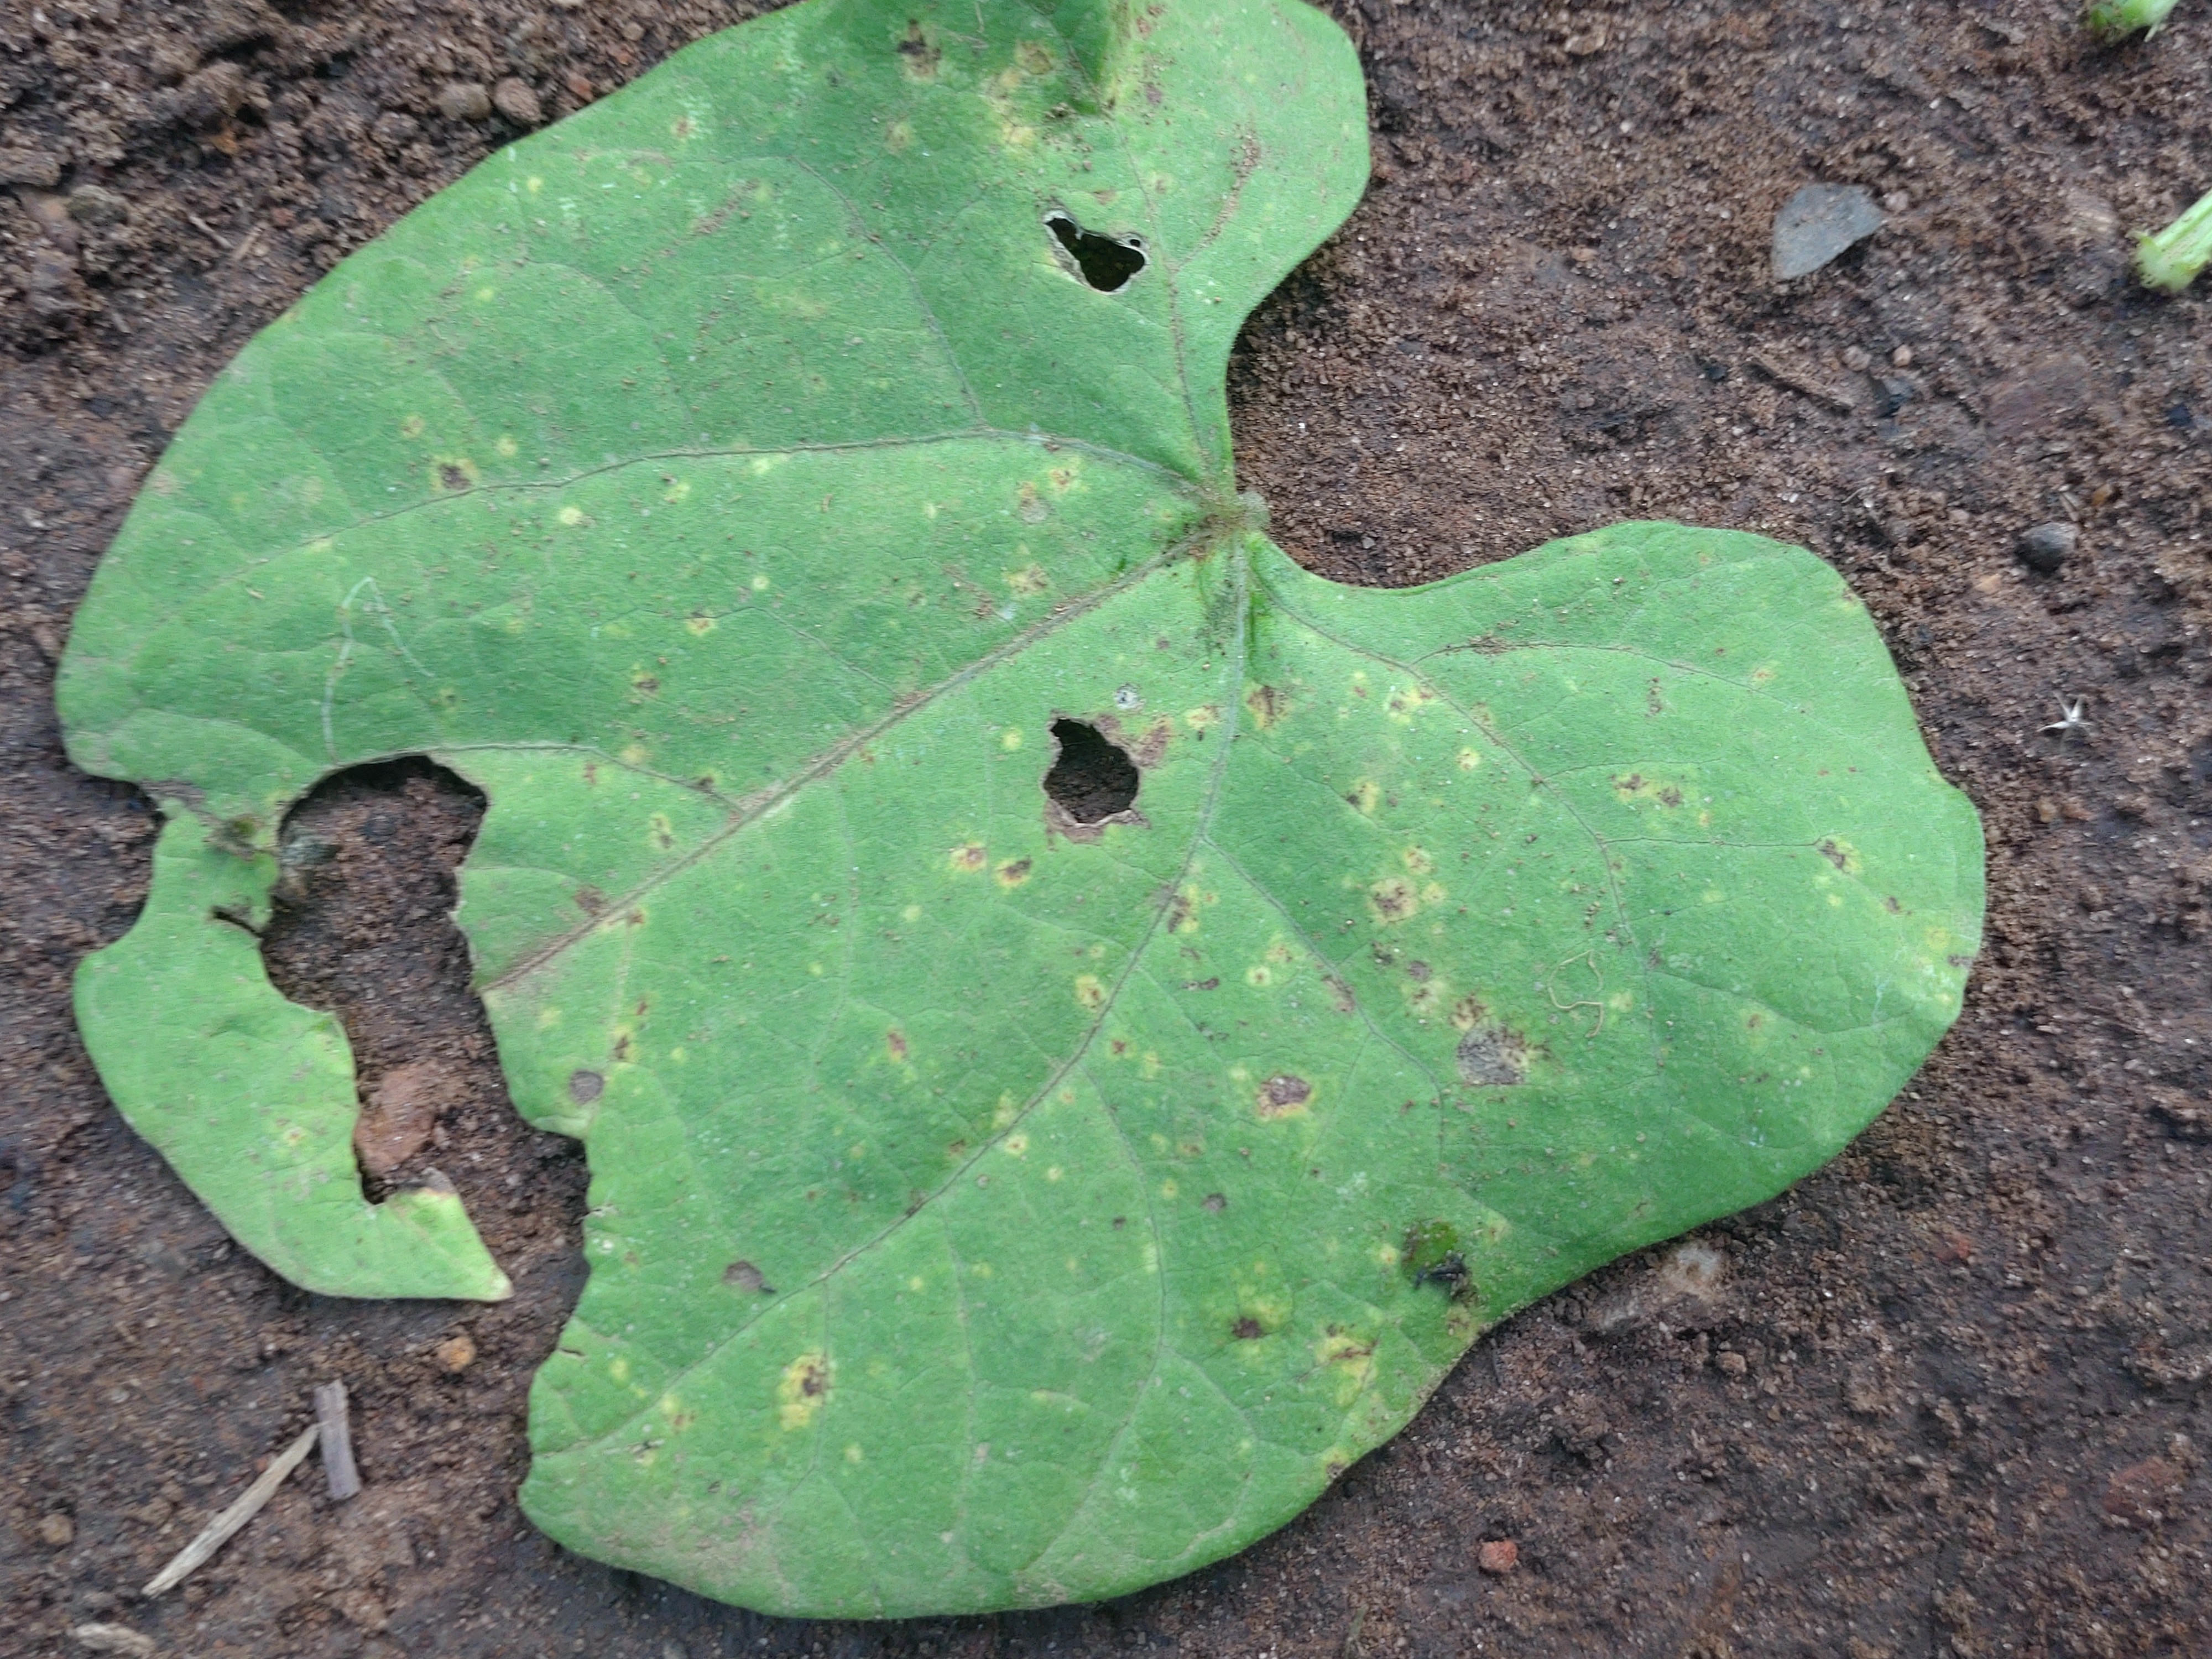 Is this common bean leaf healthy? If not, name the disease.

anthracnose
